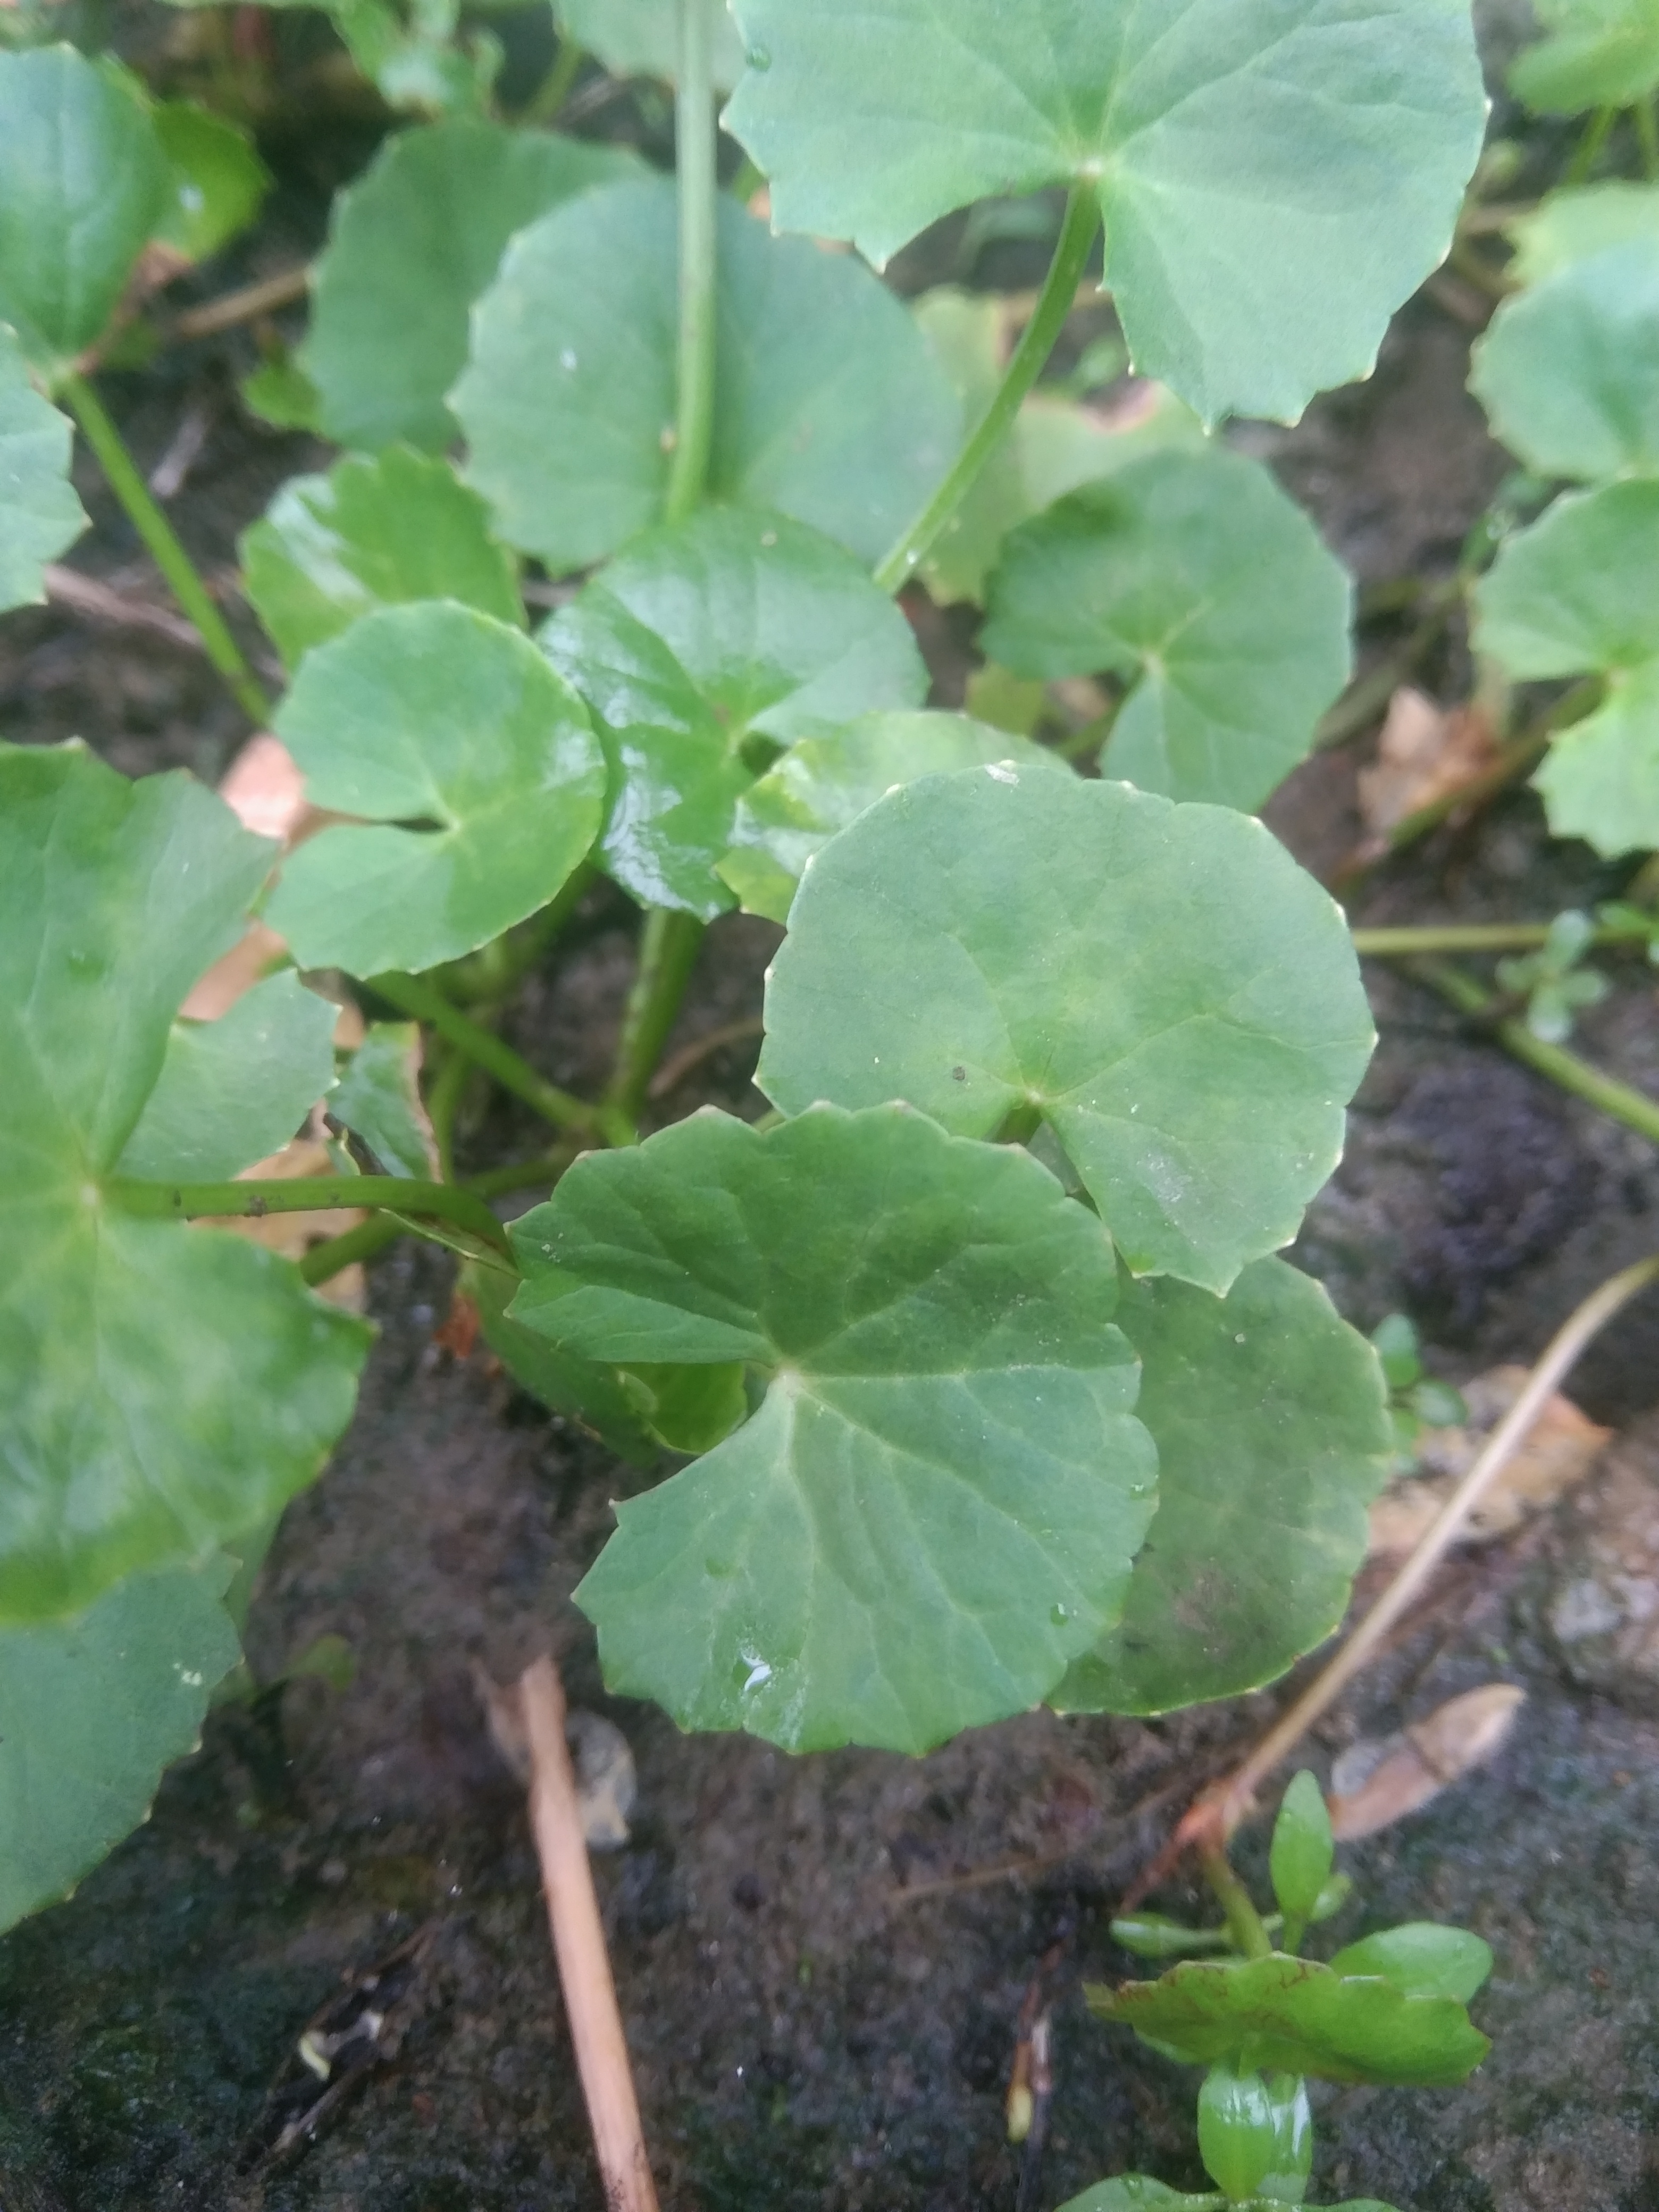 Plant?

thankuni
